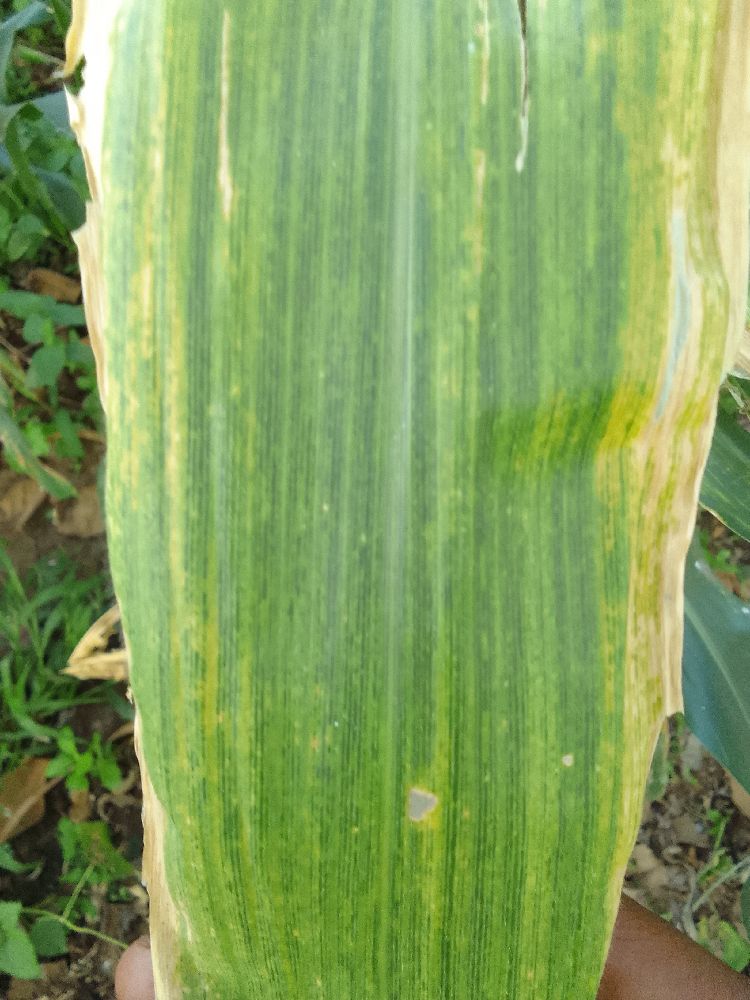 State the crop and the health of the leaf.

maize, maize lethal necrosis
